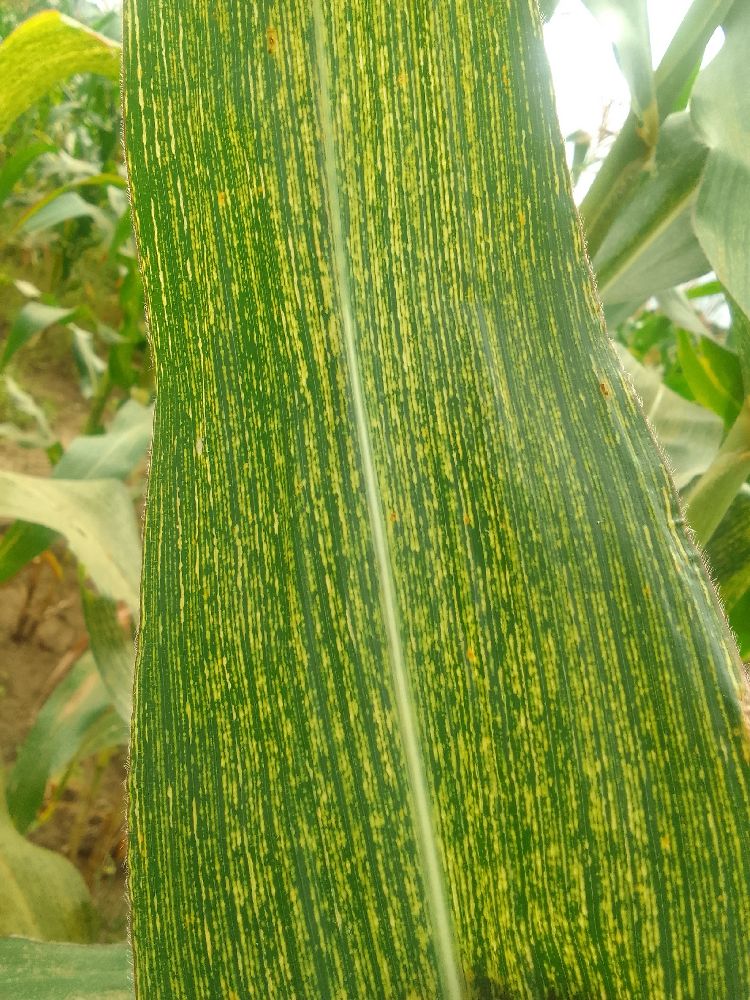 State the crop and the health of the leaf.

maize, maize streak virus
